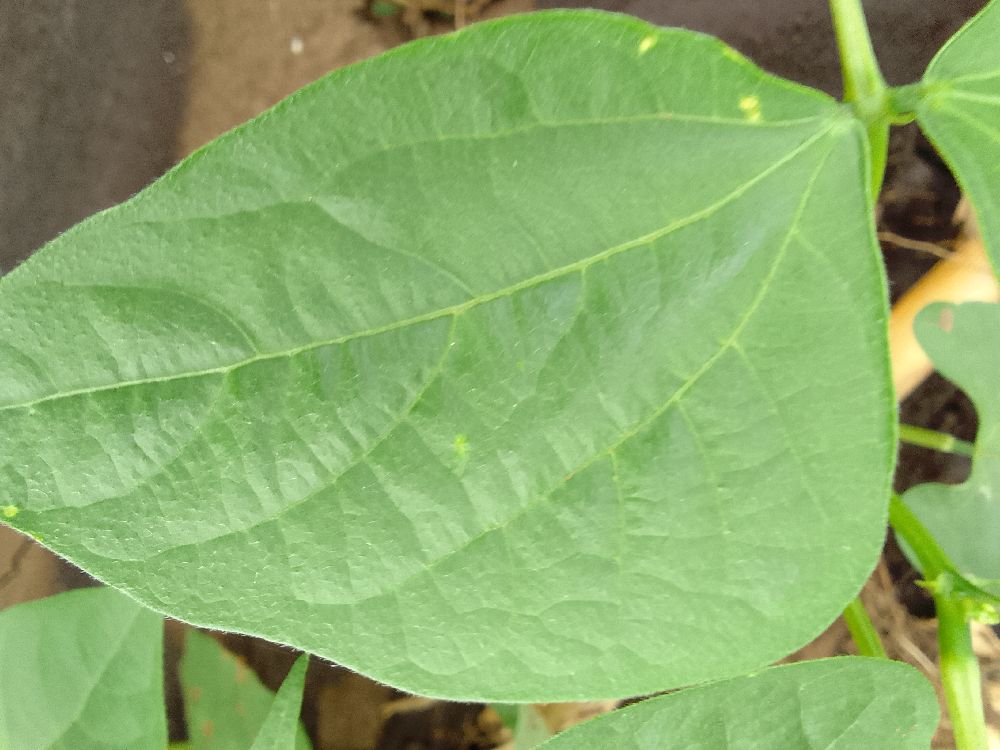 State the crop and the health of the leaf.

common bean, healthy
